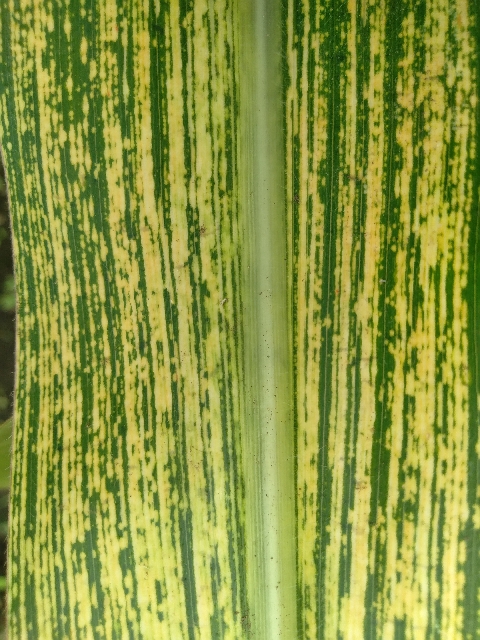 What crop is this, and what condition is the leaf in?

maize, maize streak virus
